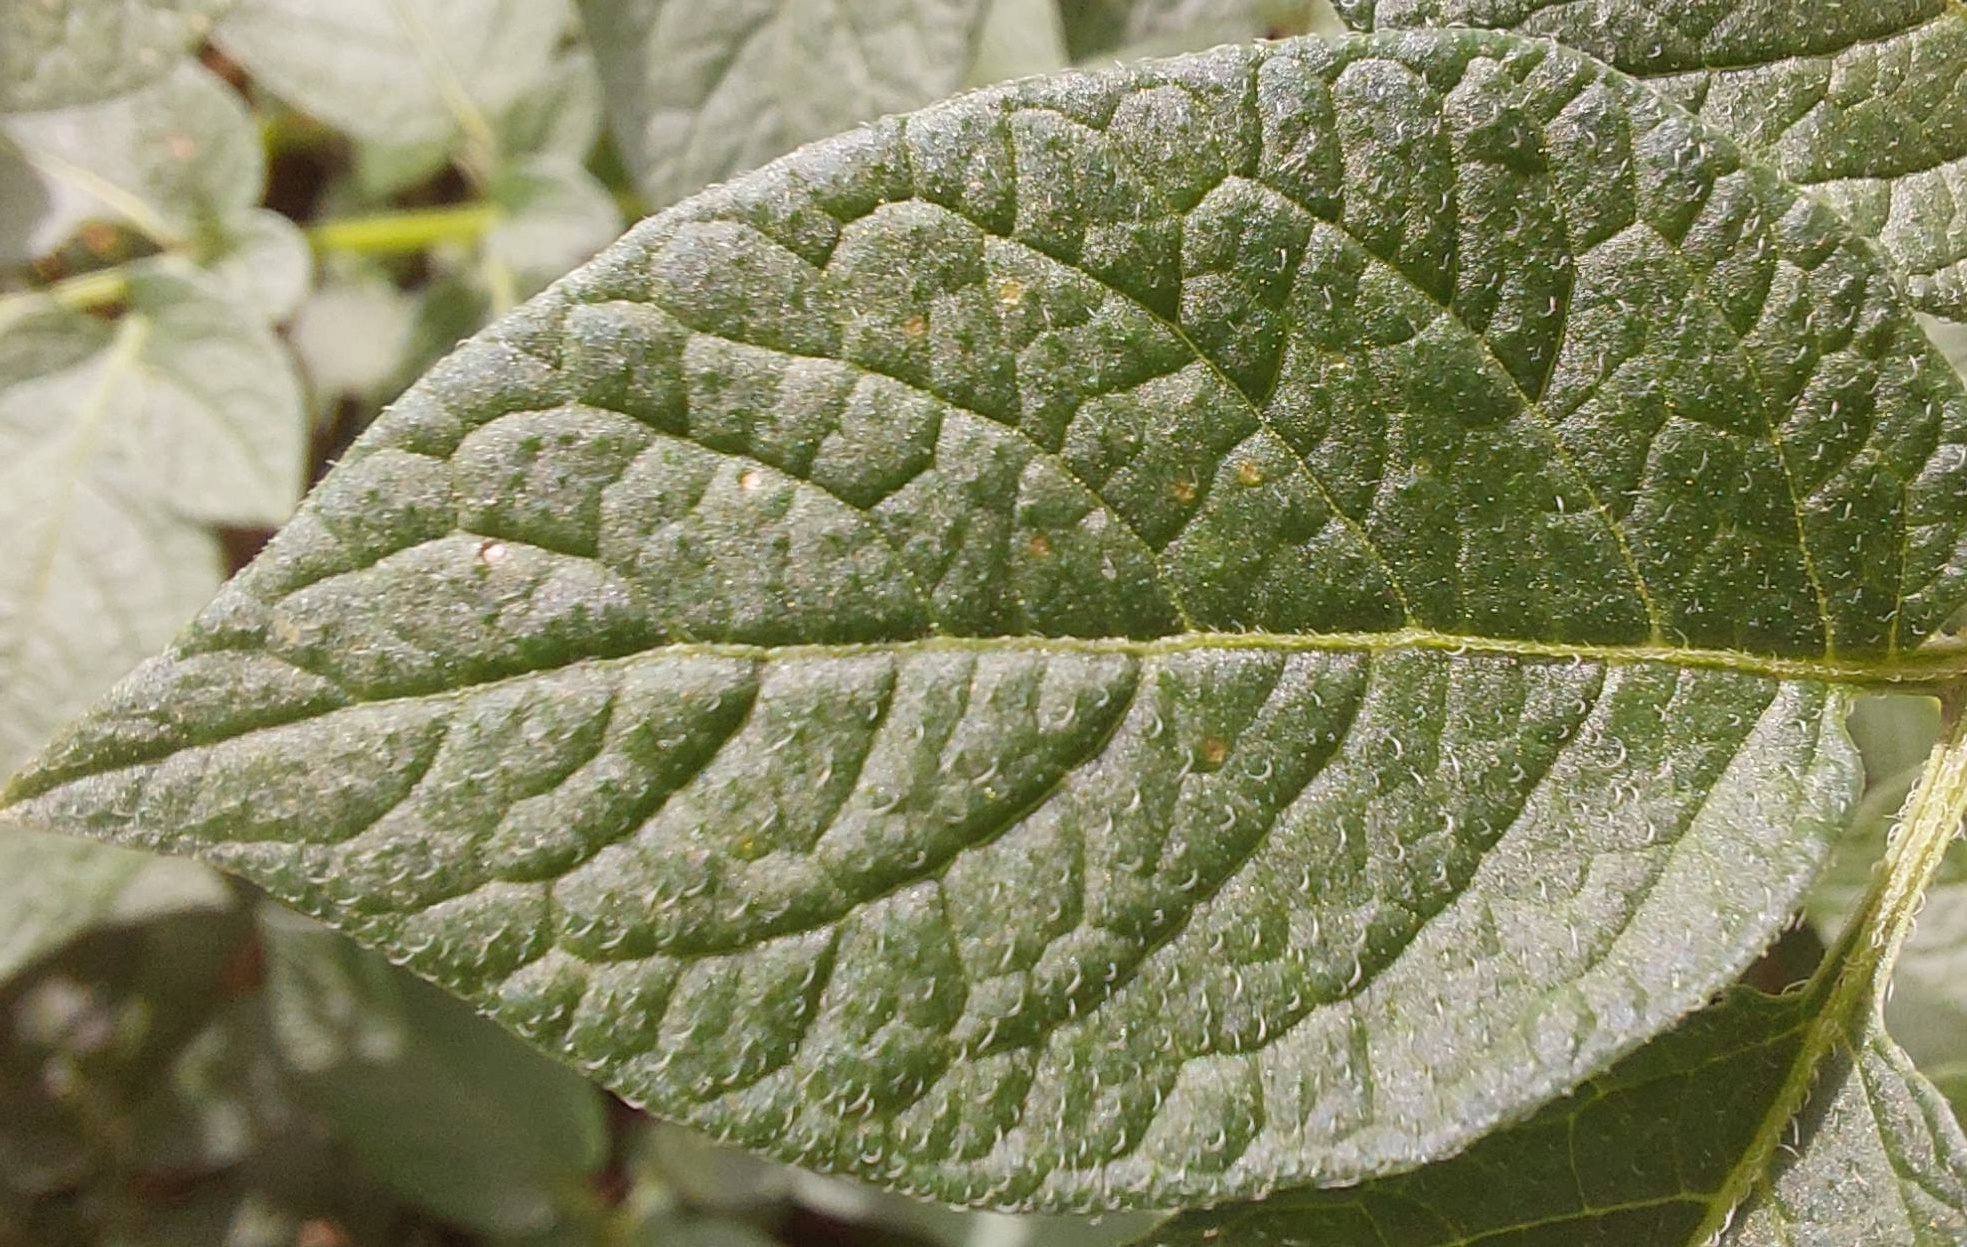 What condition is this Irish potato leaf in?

healthy
